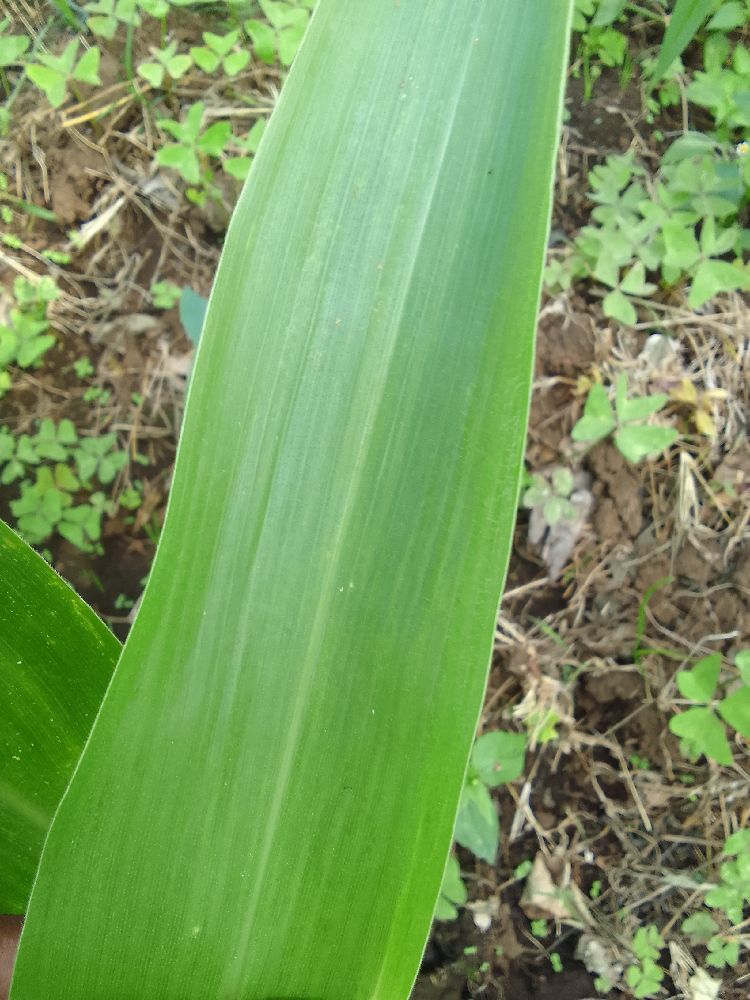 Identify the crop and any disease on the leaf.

maize, healthy
